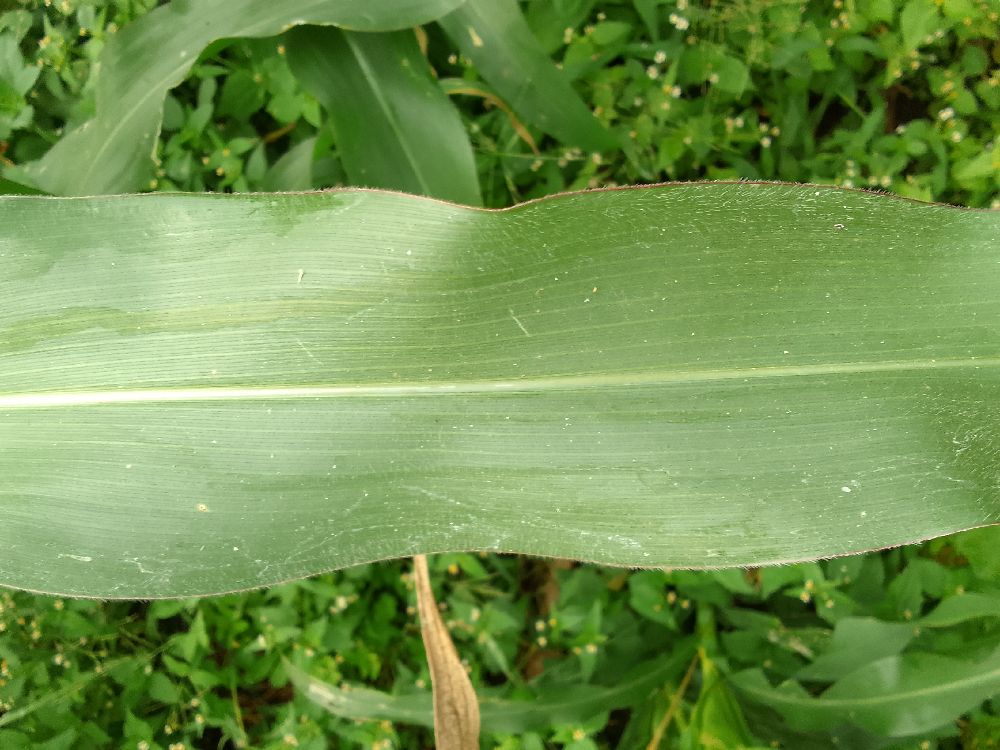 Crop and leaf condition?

maize, healthy
